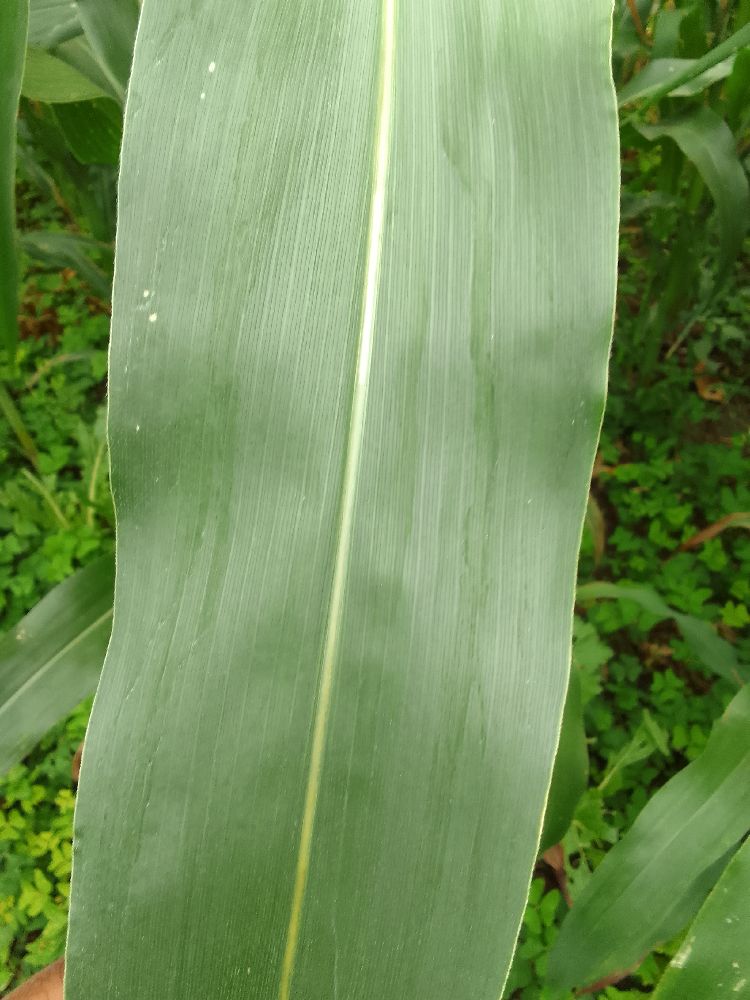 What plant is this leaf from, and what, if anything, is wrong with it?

maize, healthy
